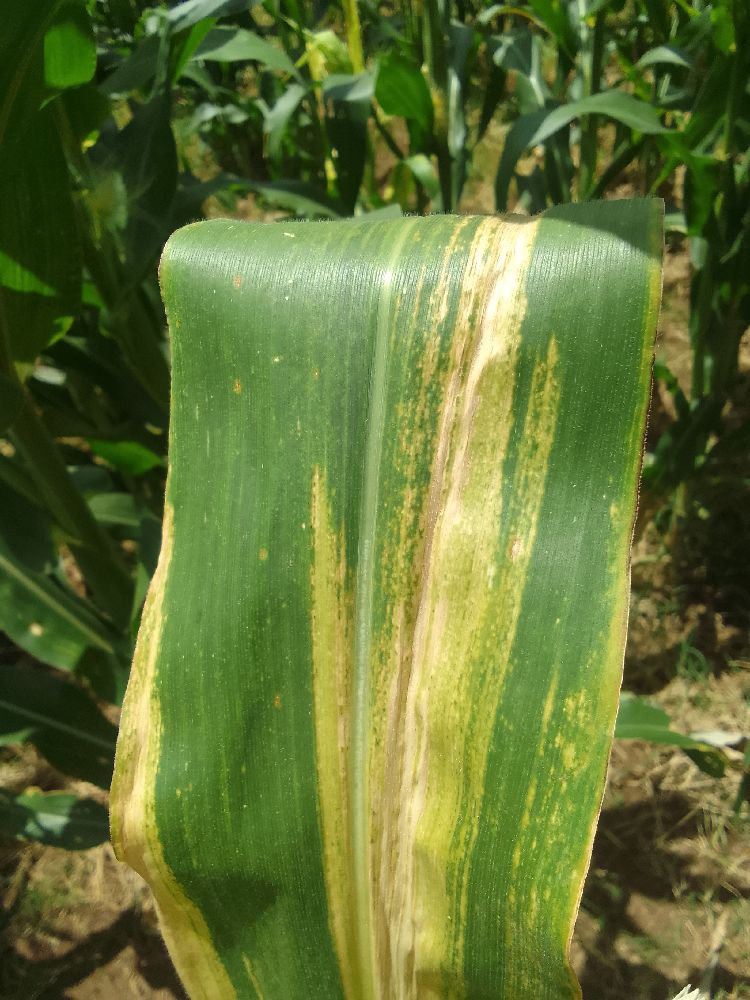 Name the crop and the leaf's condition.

maize, maize lethal necrosis
